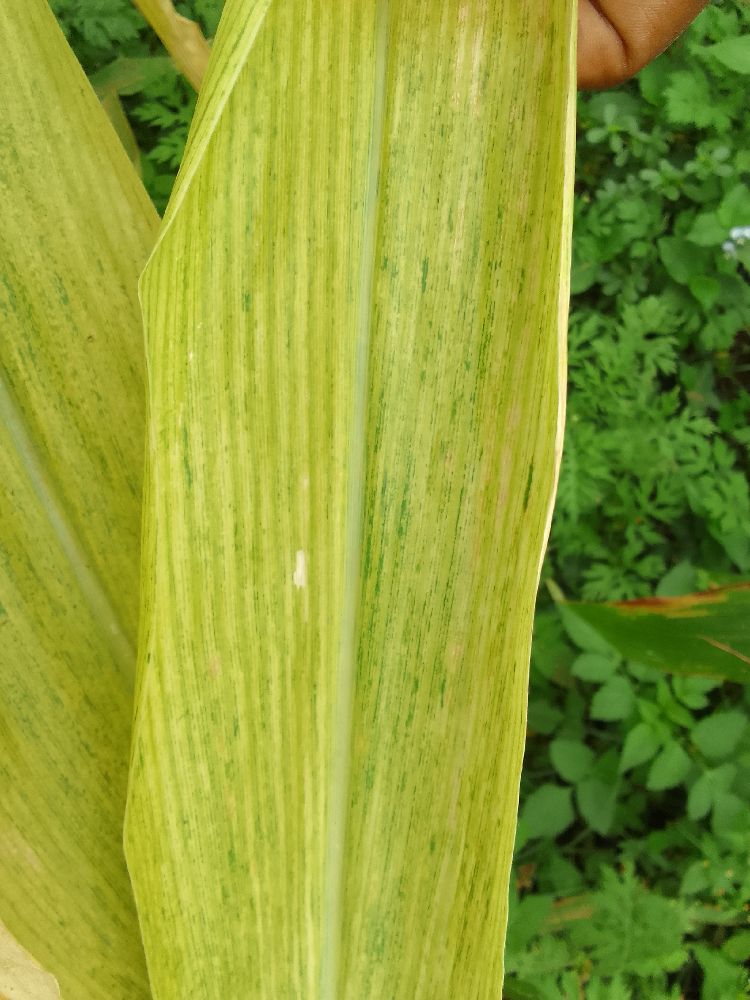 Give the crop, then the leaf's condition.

maize, maize lethal necrosis
